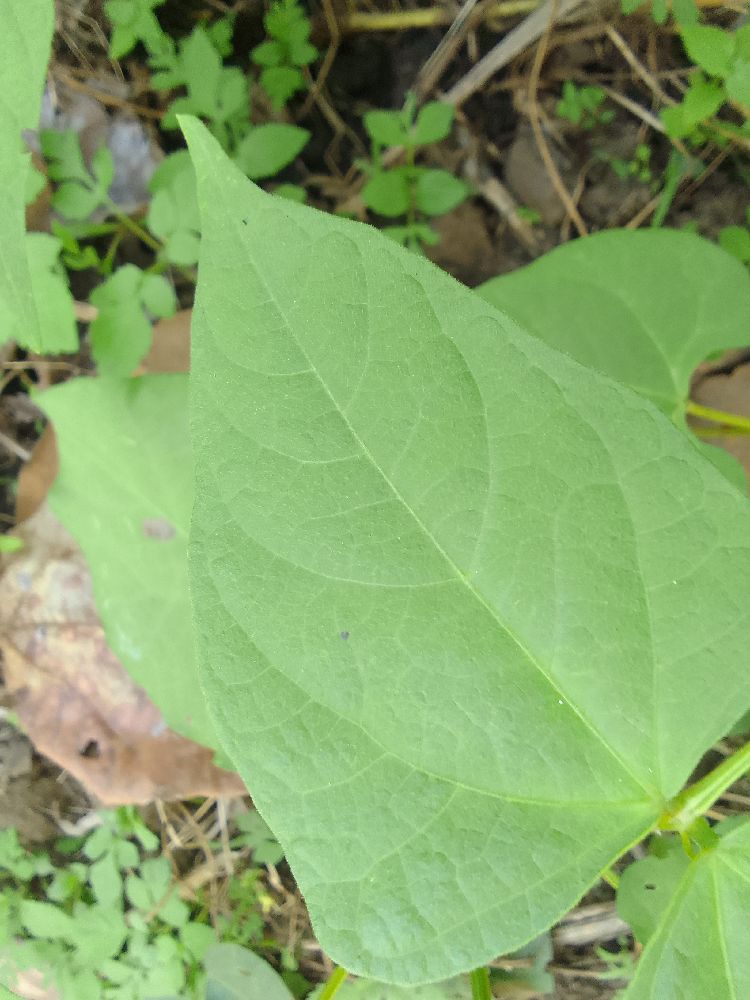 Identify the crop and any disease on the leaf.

common bean, healthy
